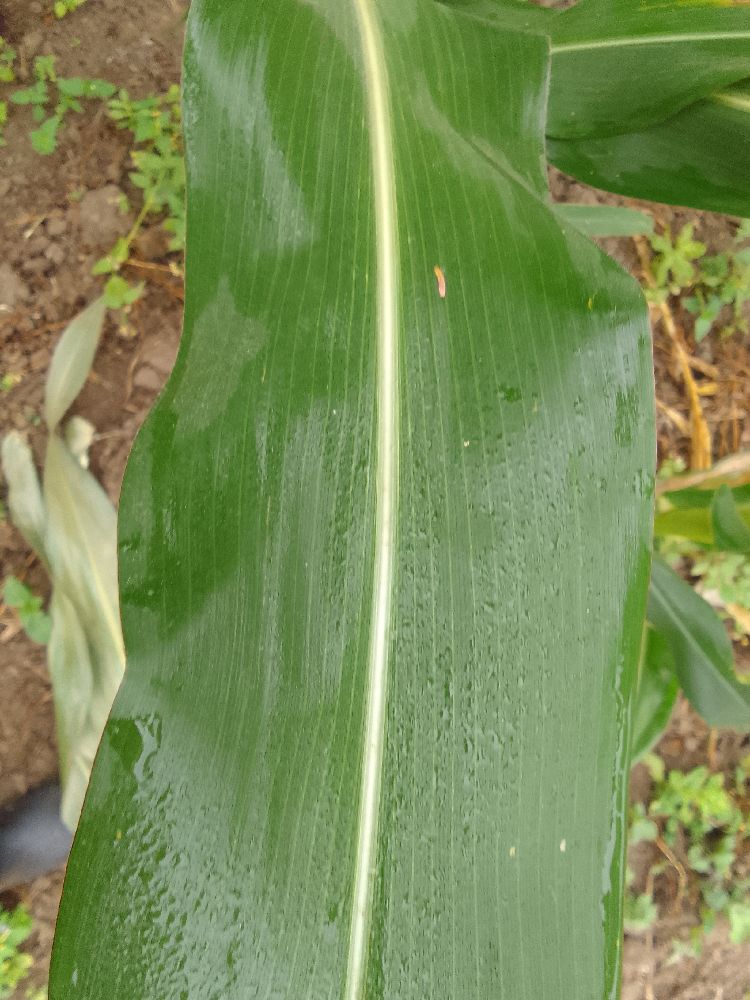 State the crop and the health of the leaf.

maize, healthy
